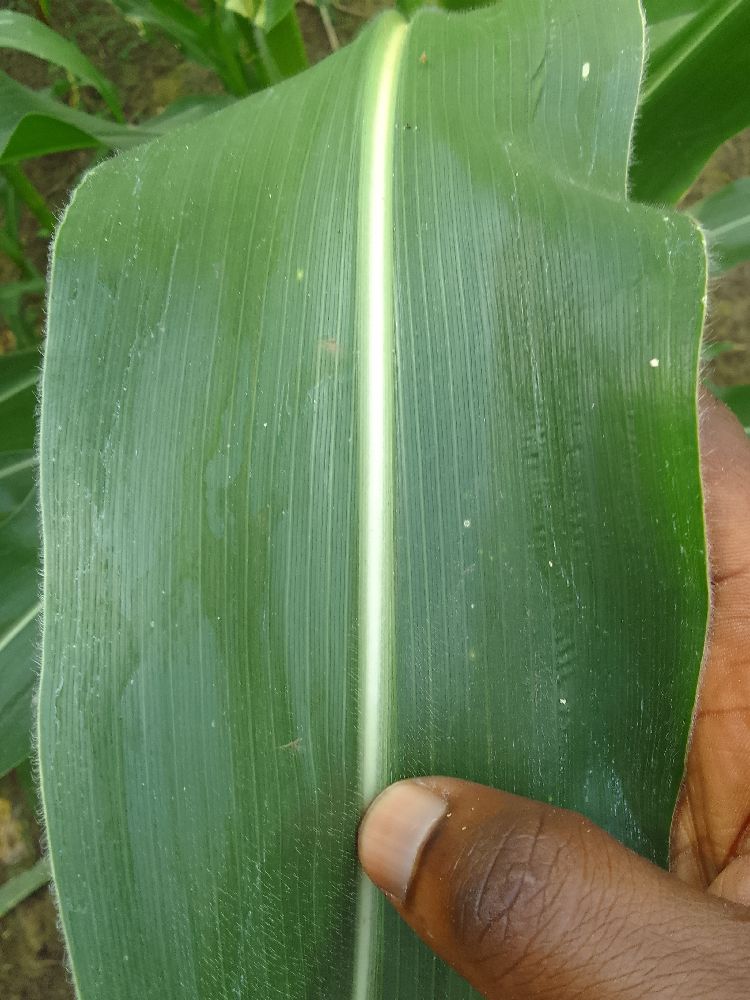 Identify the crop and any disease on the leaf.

maize, healthy
